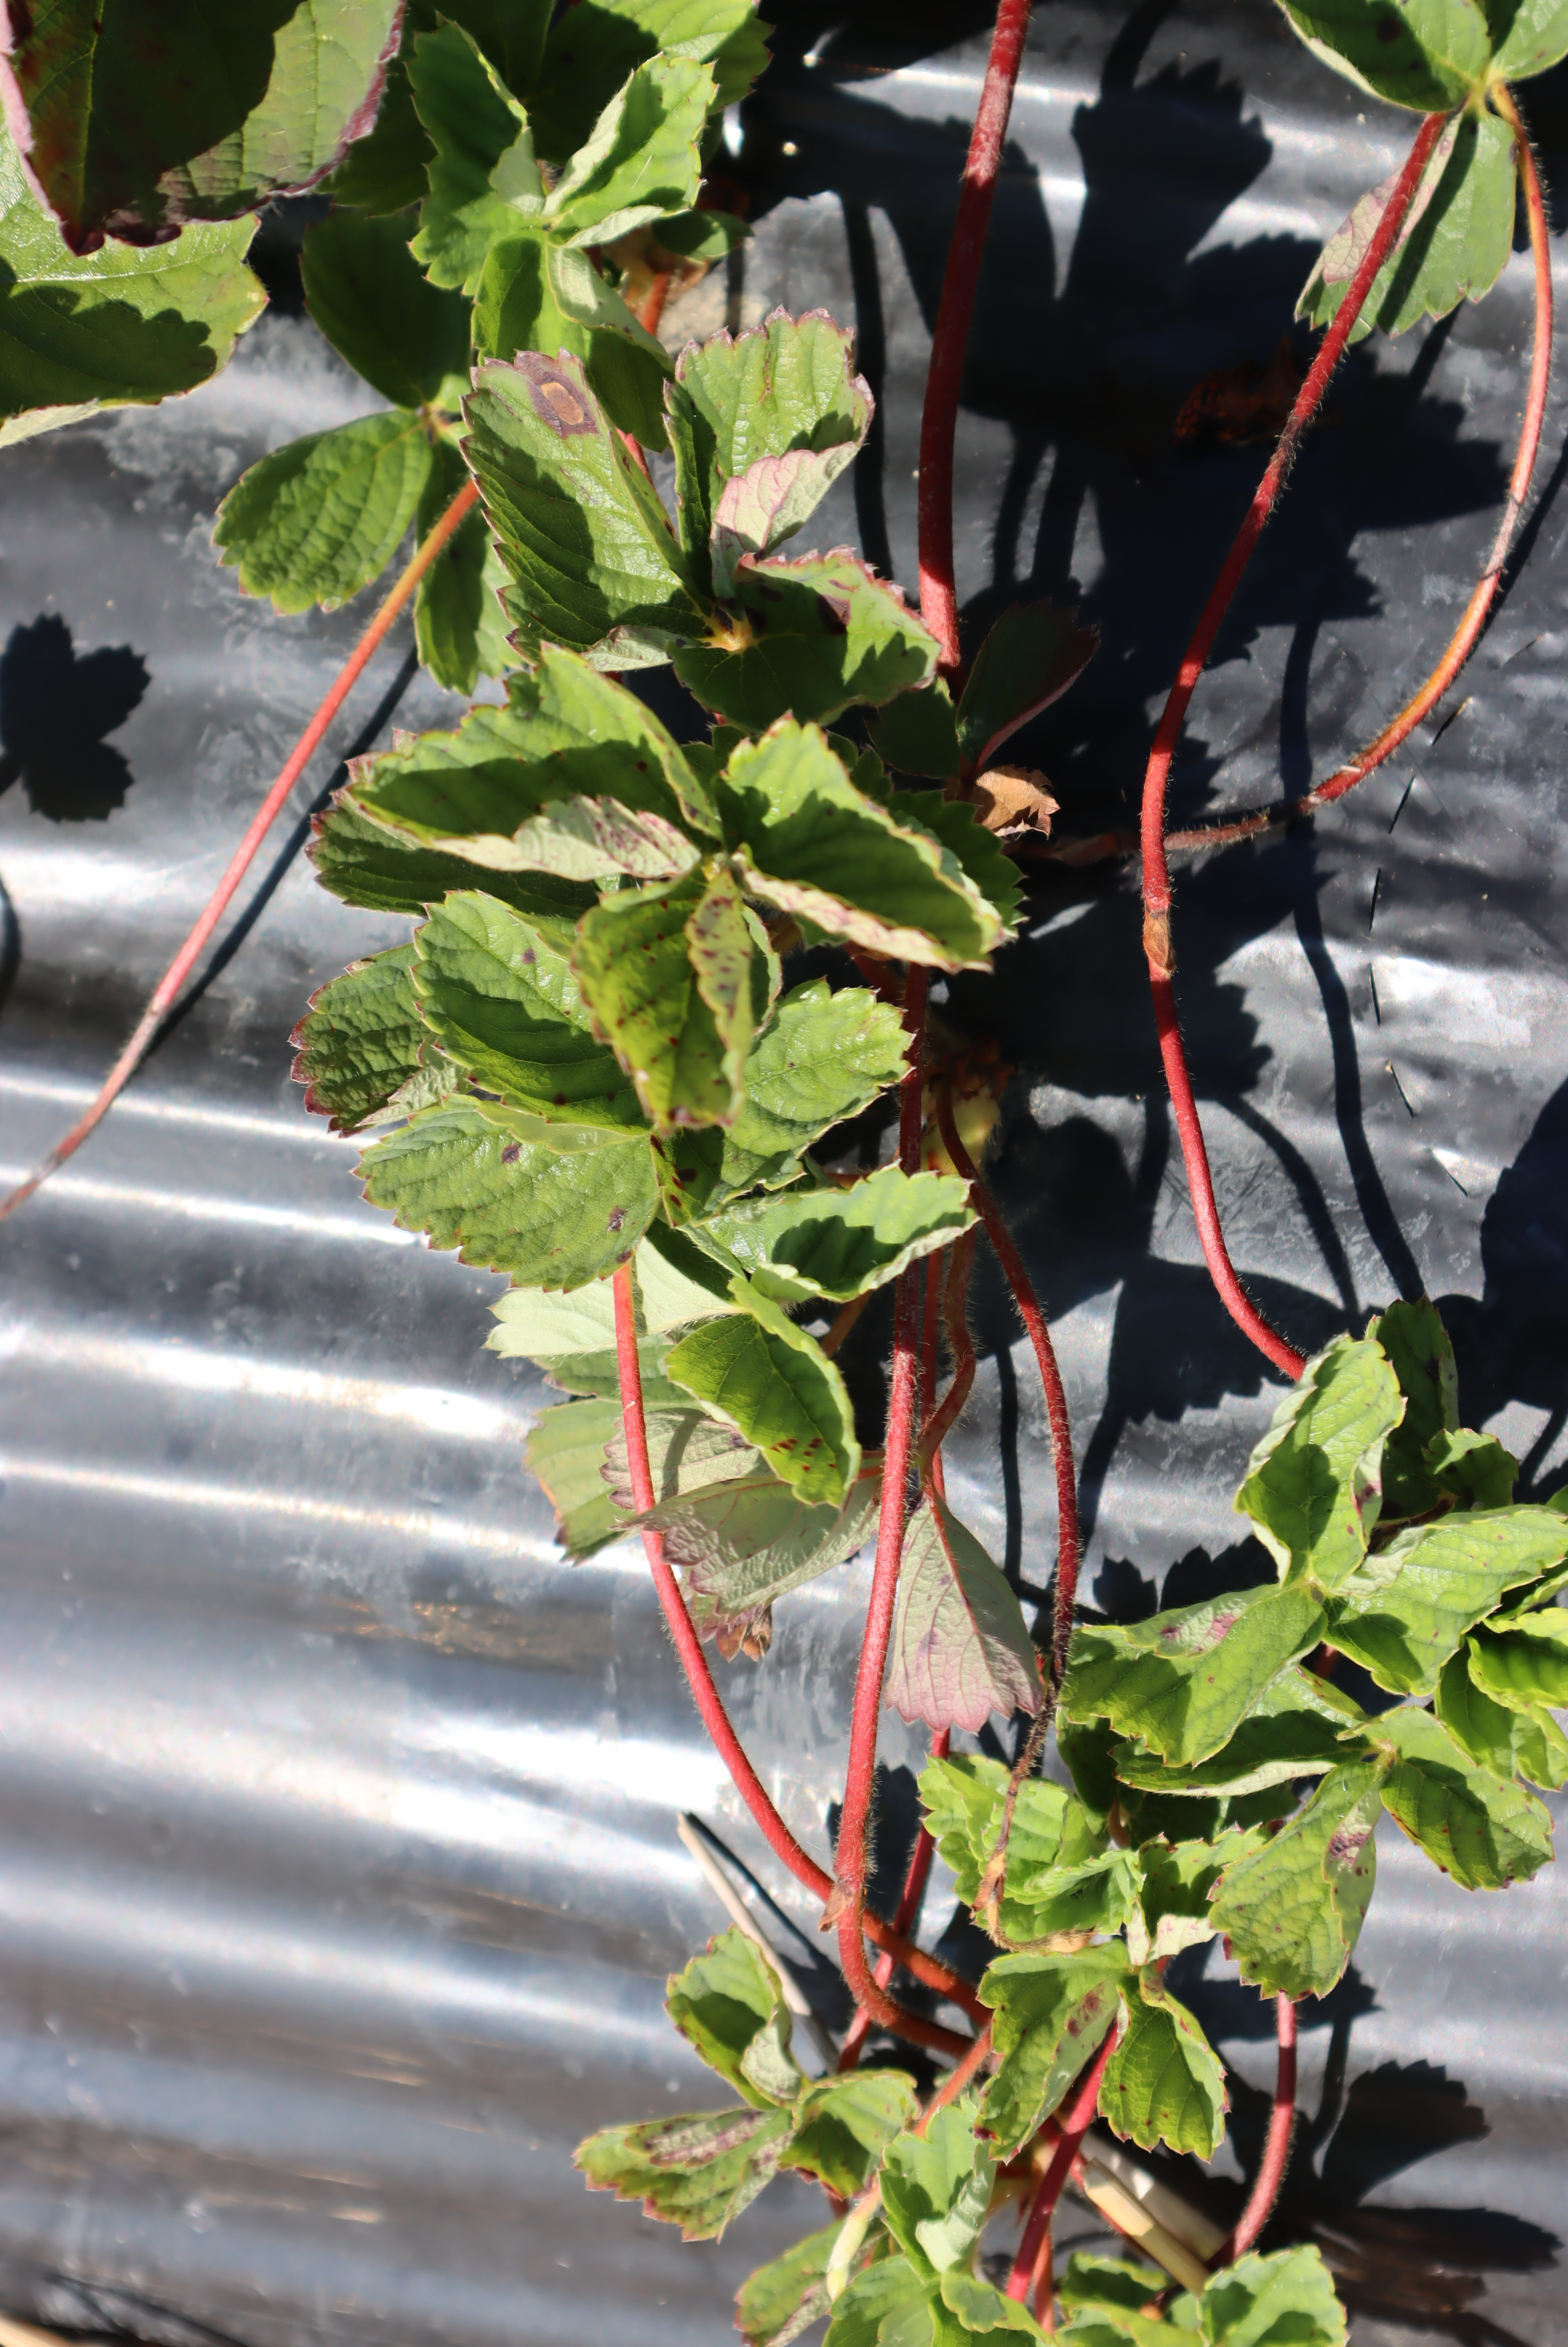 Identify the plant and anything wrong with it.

strawberry, leaf scorch
